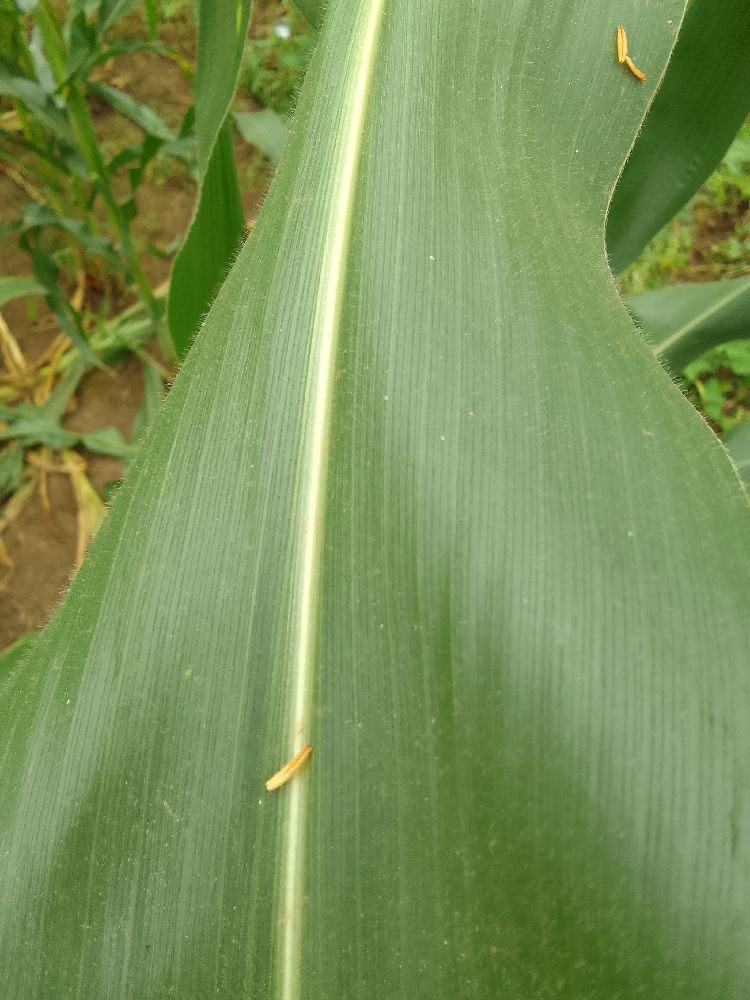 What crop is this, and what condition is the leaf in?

maize, healthy
